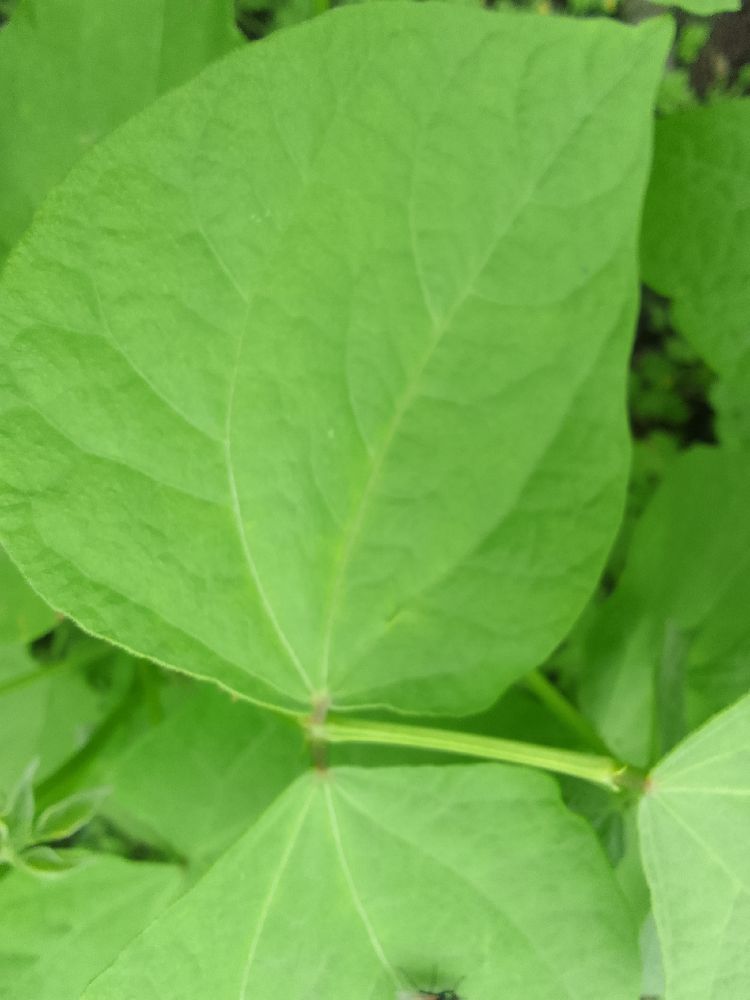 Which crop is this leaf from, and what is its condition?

common bean, healthy
